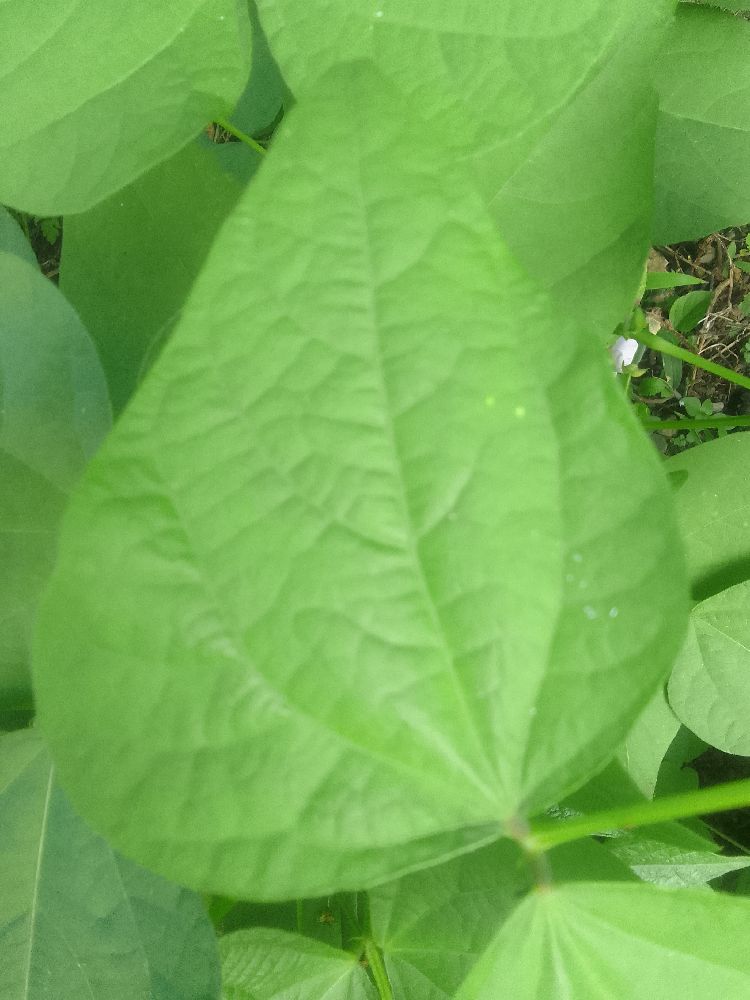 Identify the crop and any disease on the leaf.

common bean, healthy
